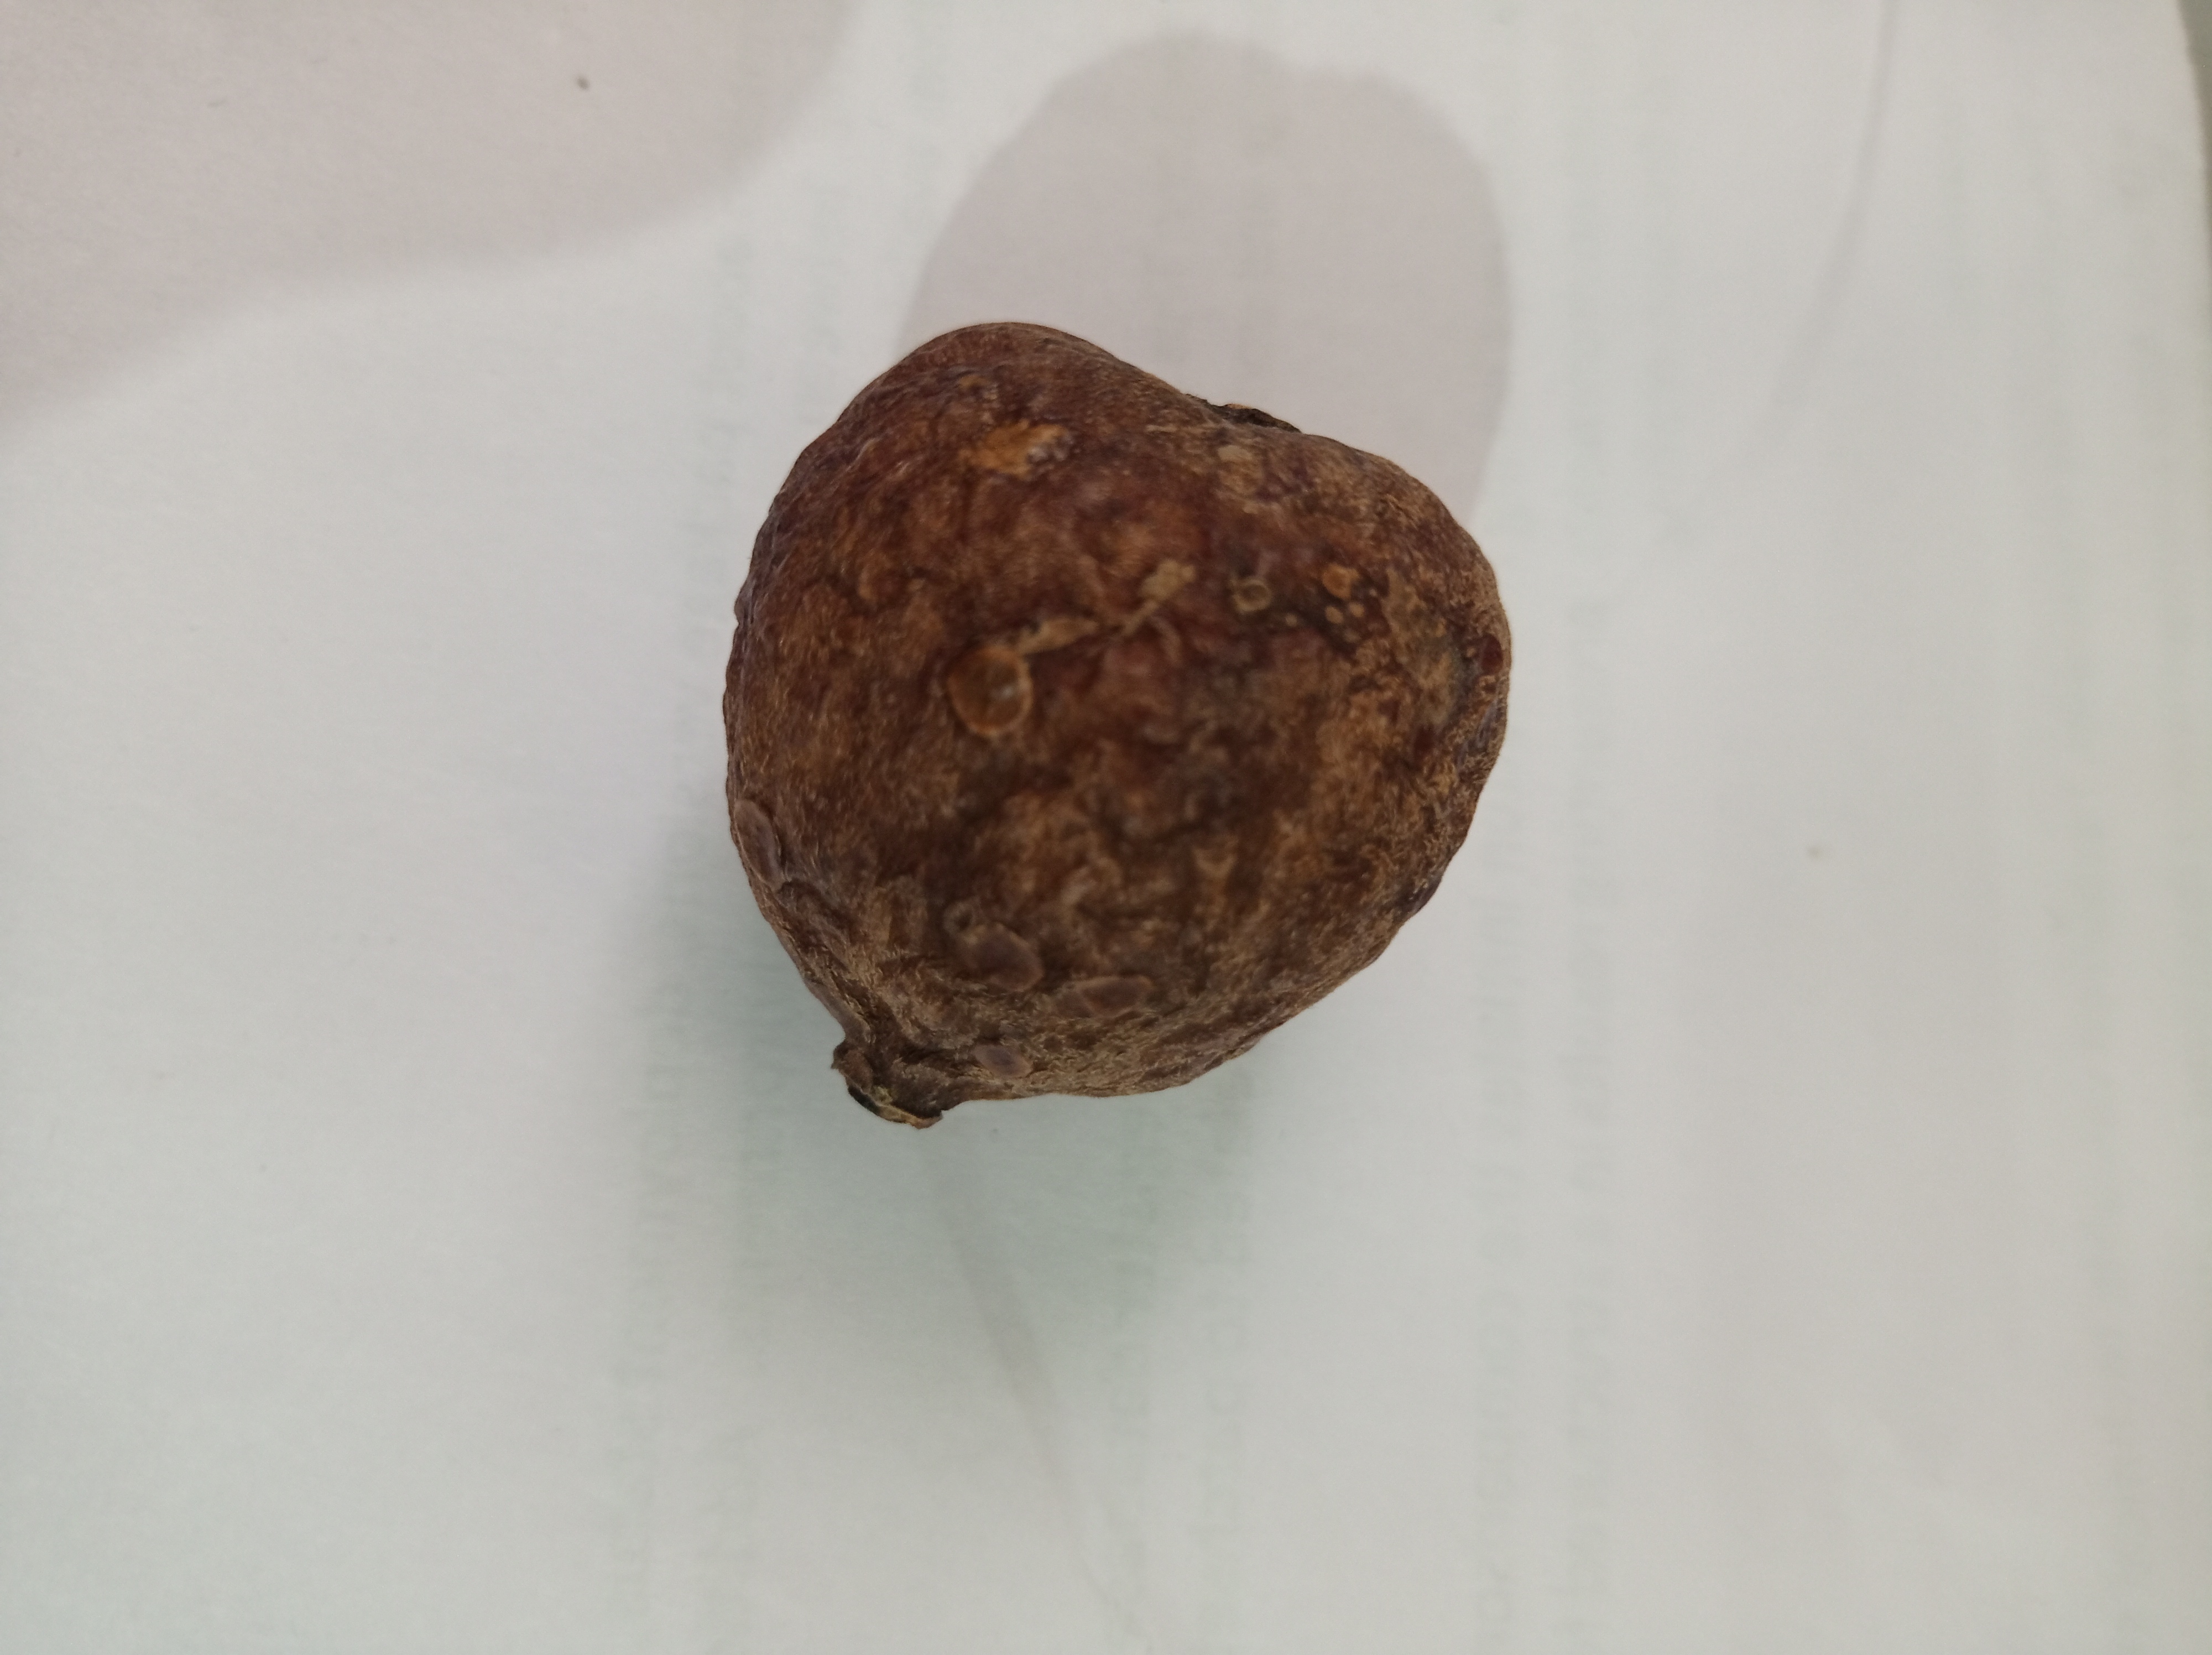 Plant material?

madanphal
